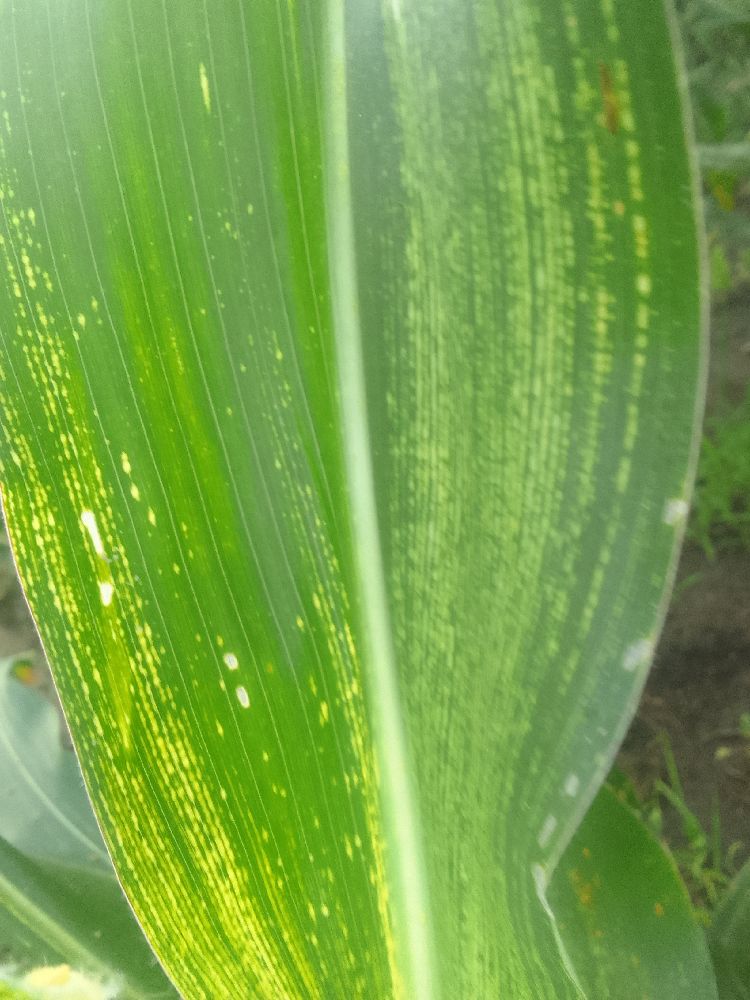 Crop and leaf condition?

maize, maize streak virus
